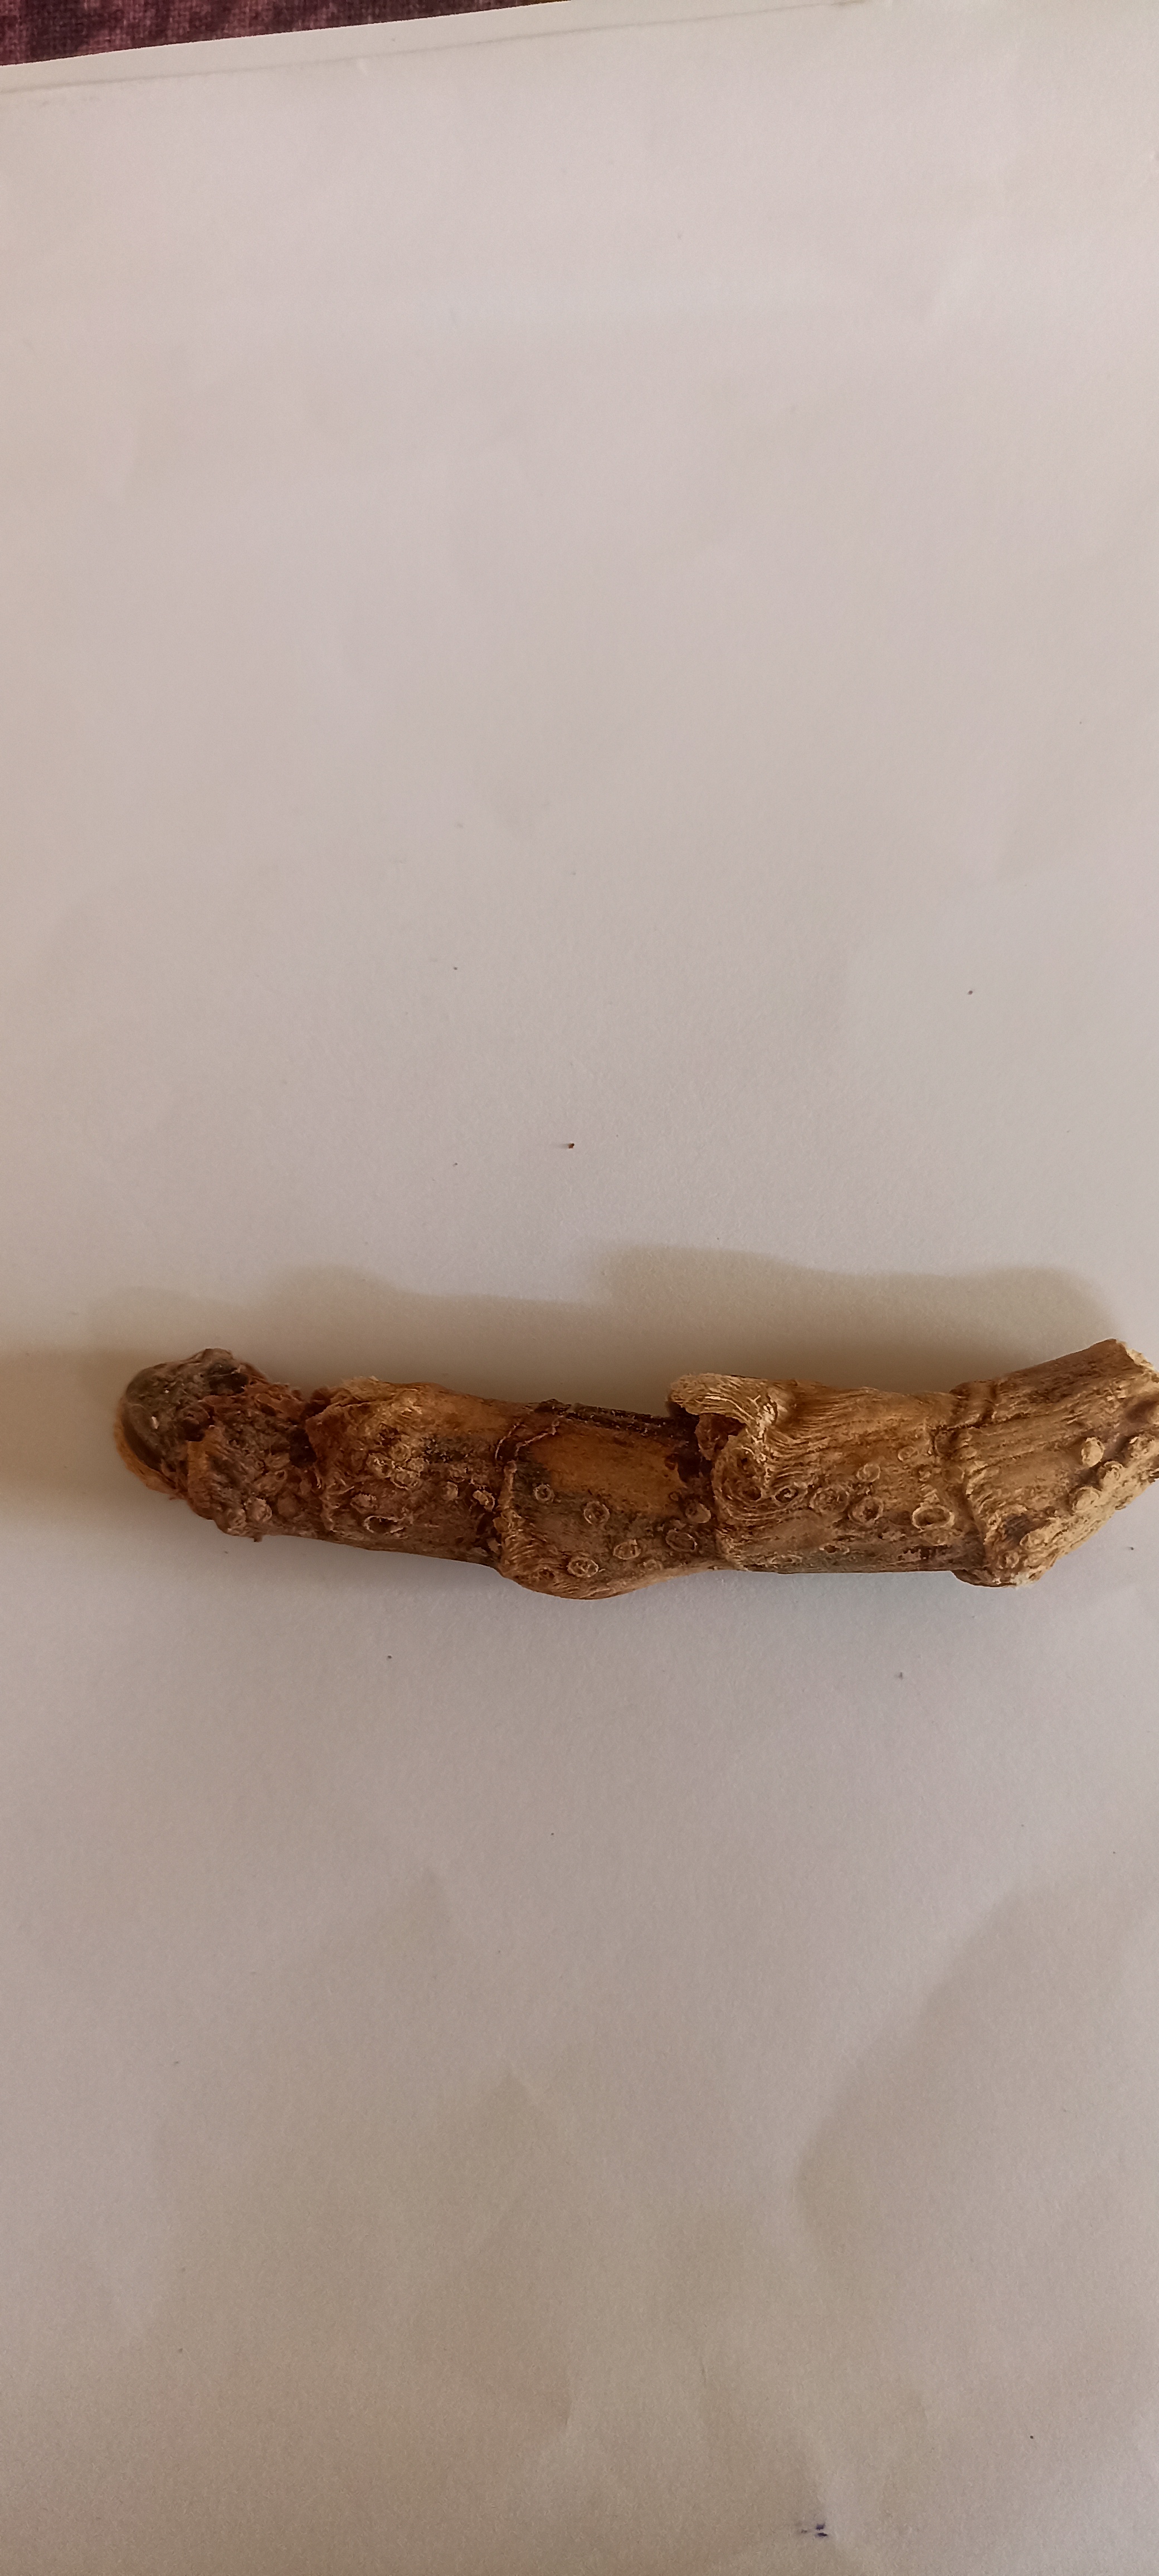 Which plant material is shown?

vekhand
